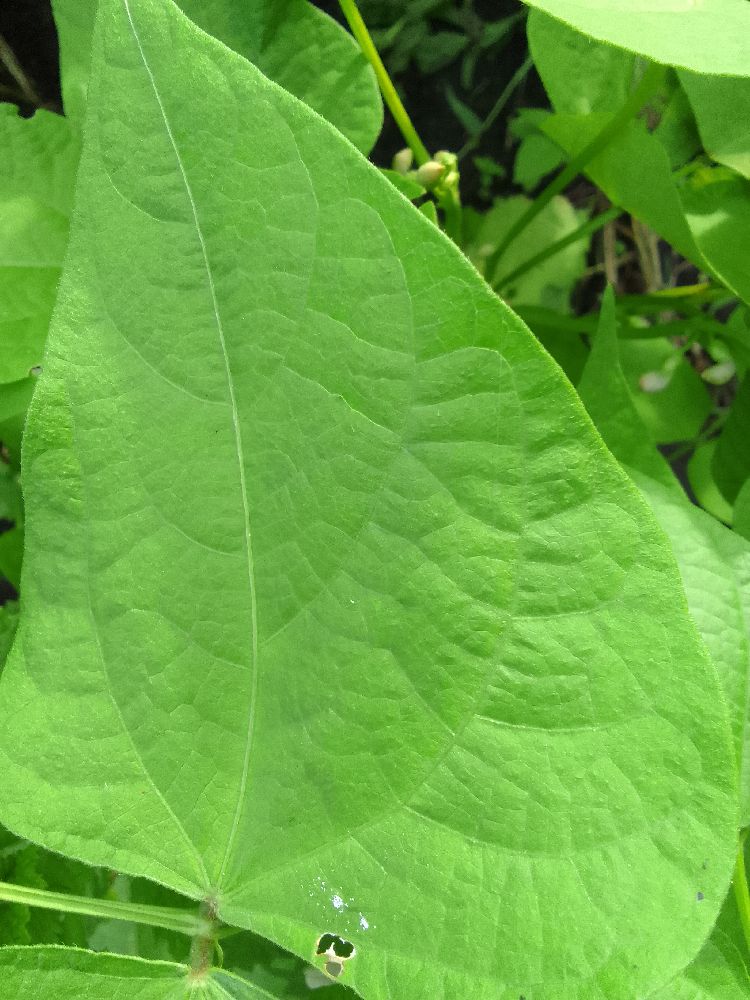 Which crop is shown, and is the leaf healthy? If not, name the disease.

common bean, healthy
